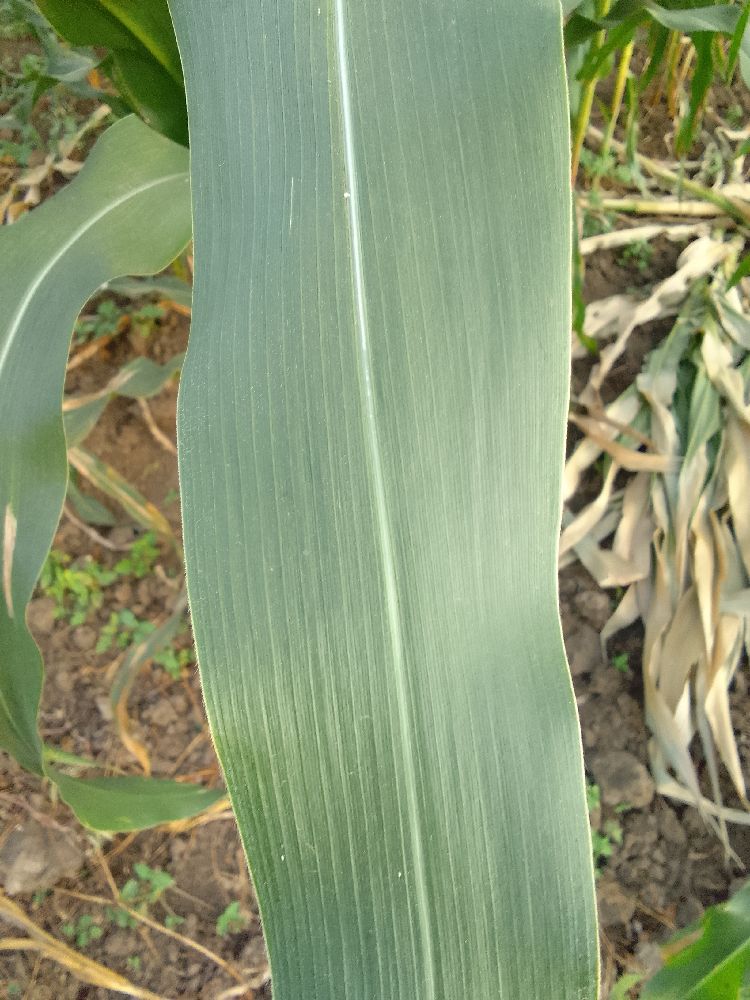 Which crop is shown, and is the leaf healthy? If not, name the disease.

maize, healthy
